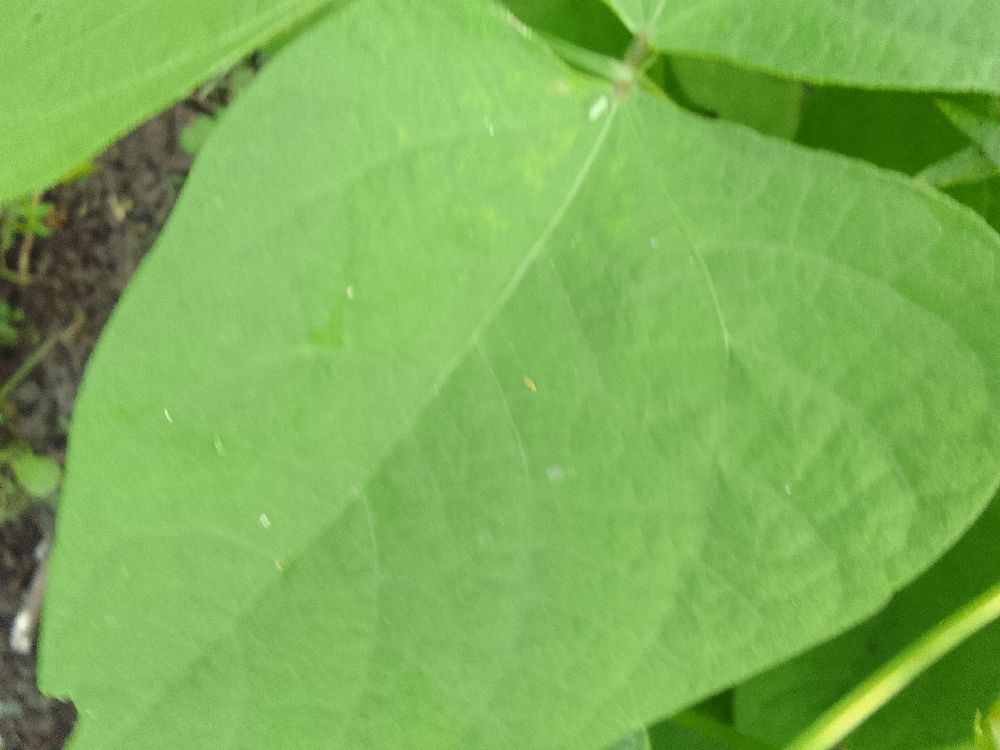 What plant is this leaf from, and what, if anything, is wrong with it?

common bean, healthy
